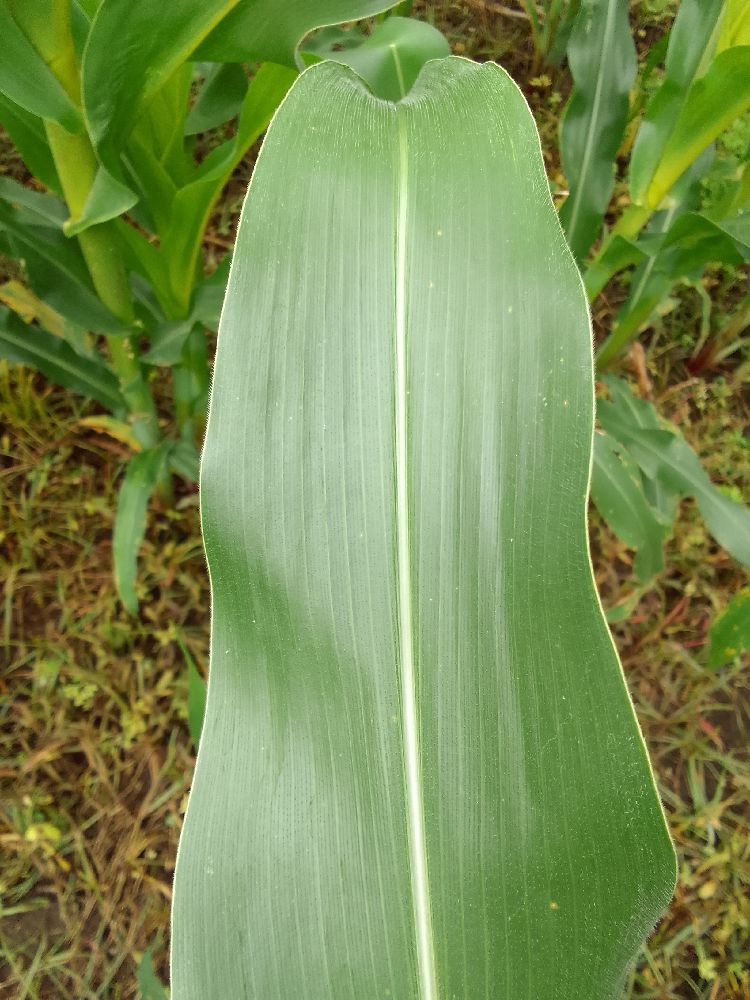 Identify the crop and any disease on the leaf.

maize, healthy
